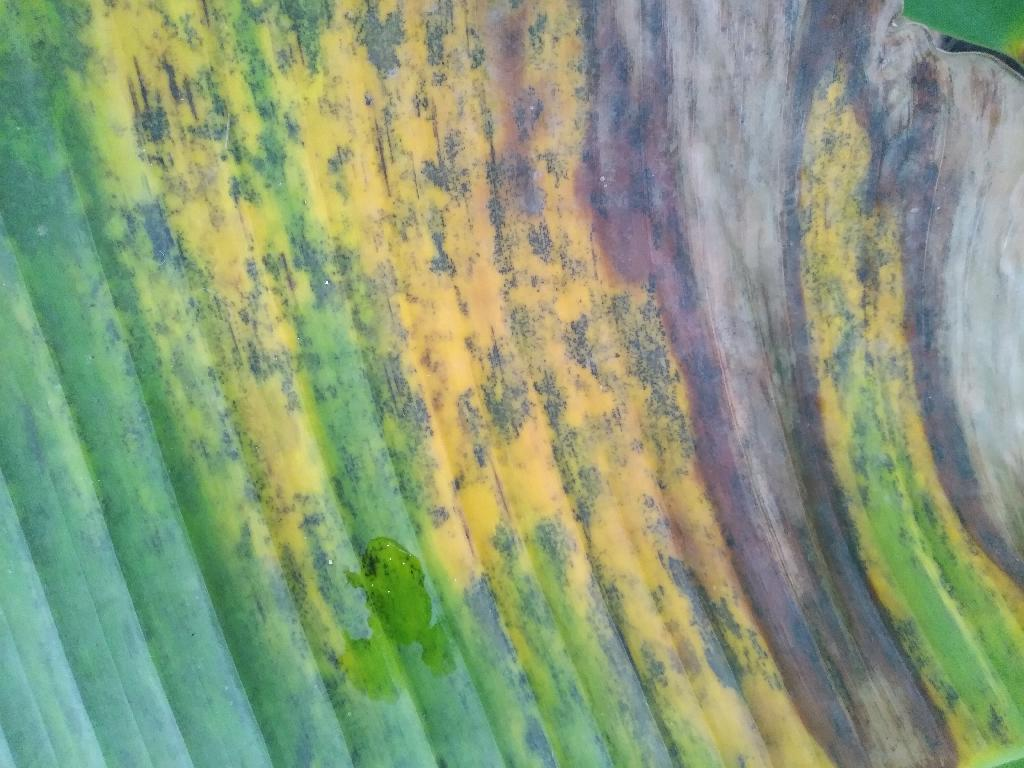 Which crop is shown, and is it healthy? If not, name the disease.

banana, black sigatoka
